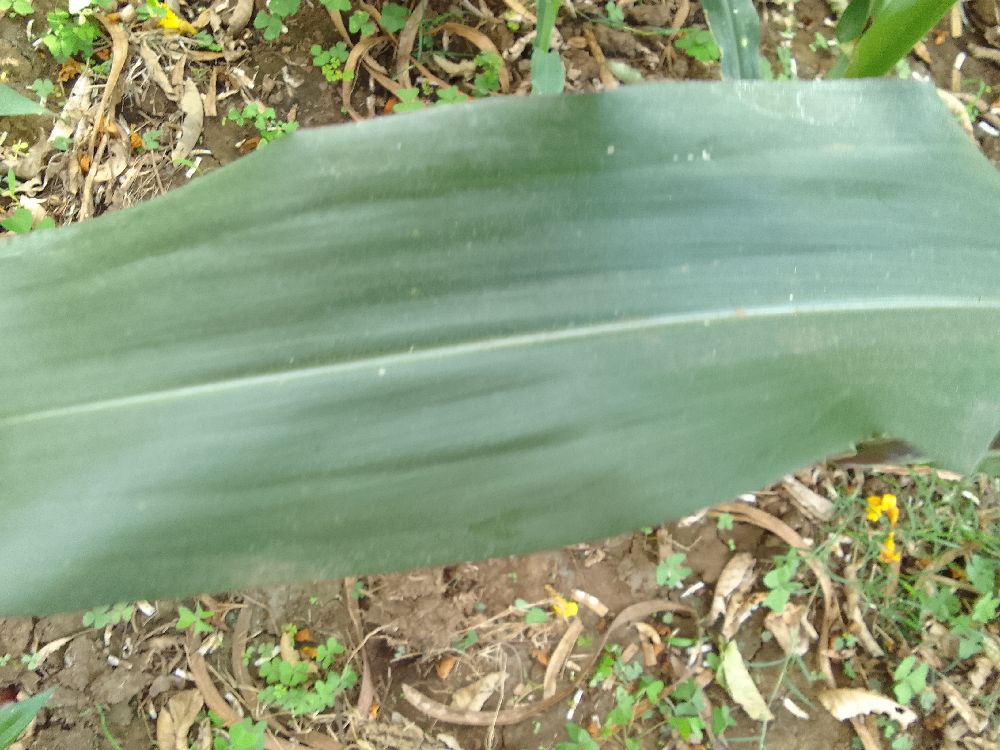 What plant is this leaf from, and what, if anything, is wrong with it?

maize, healthy
